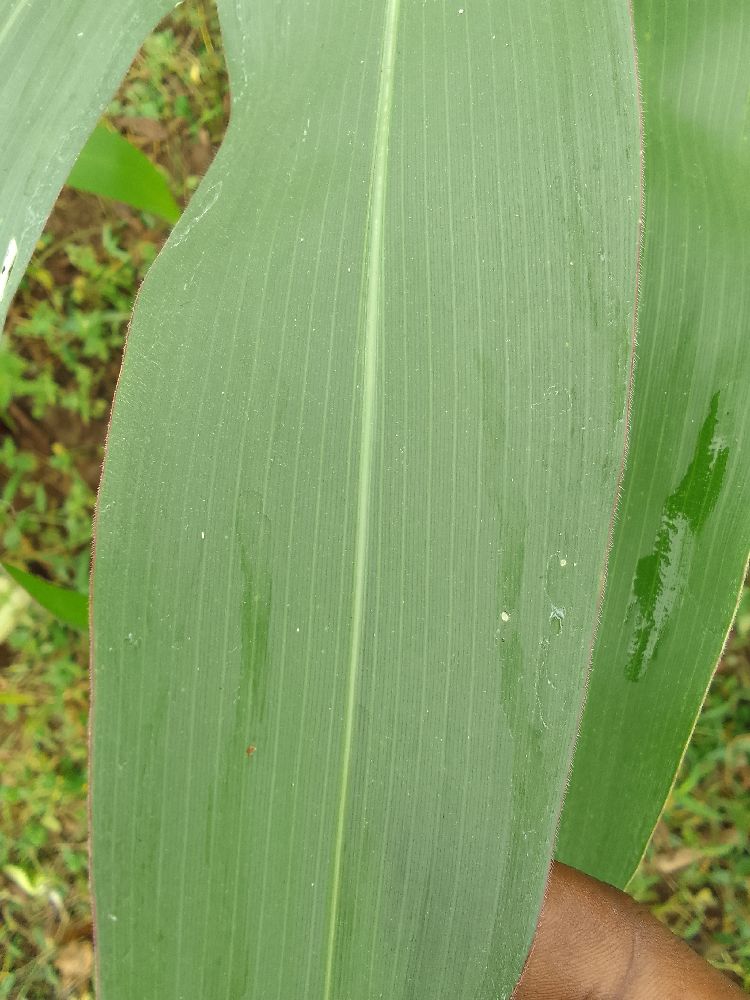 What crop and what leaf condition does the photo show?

maize, healthy
